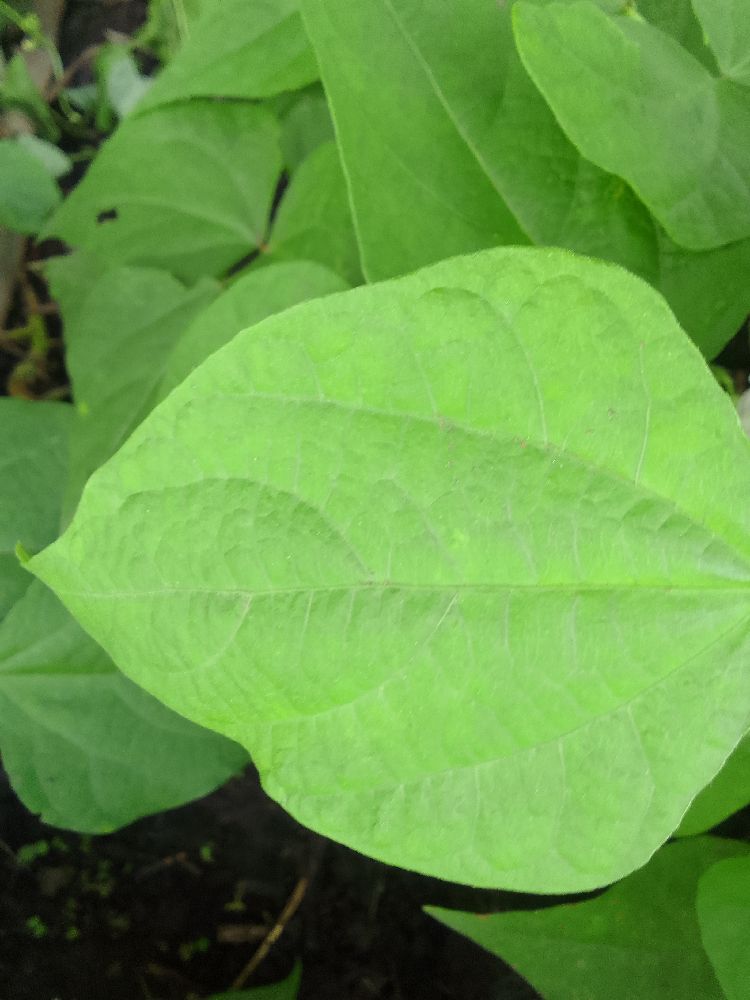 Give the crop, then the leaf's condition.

common bean, healthy
